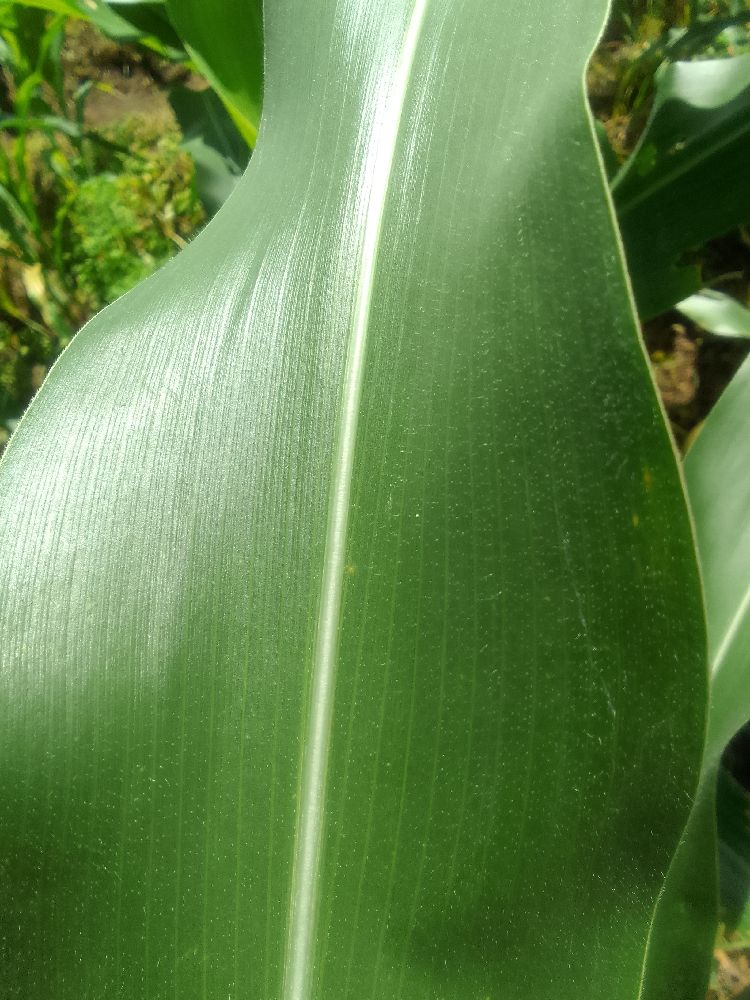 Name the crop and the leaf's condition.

maize, healthy
